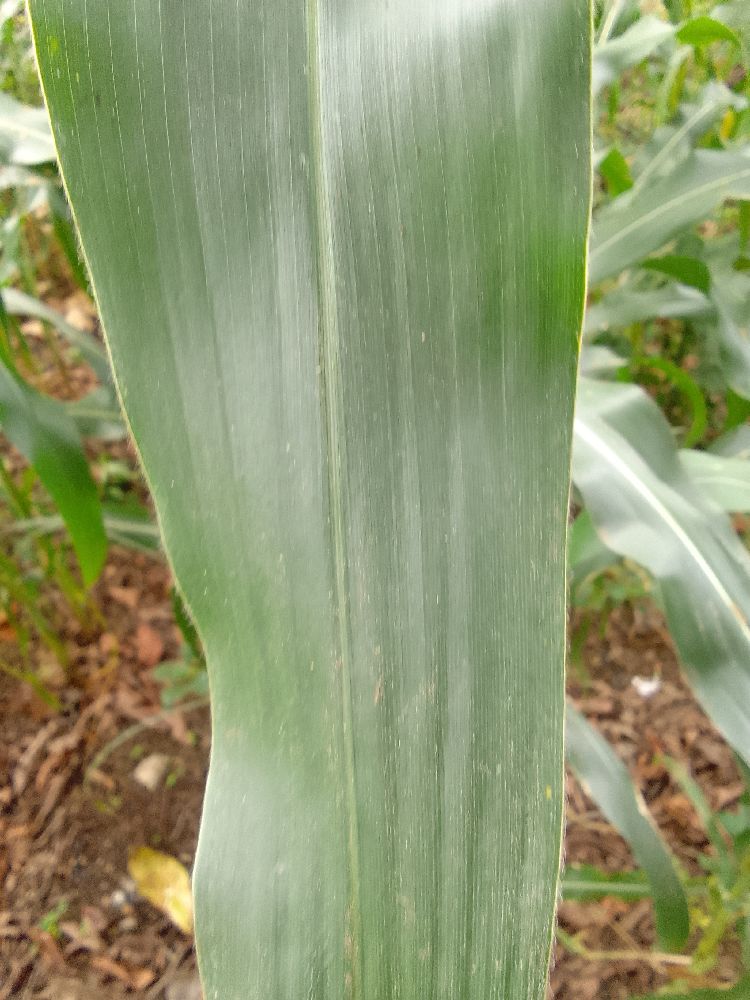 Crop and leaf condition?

maize, healthy
